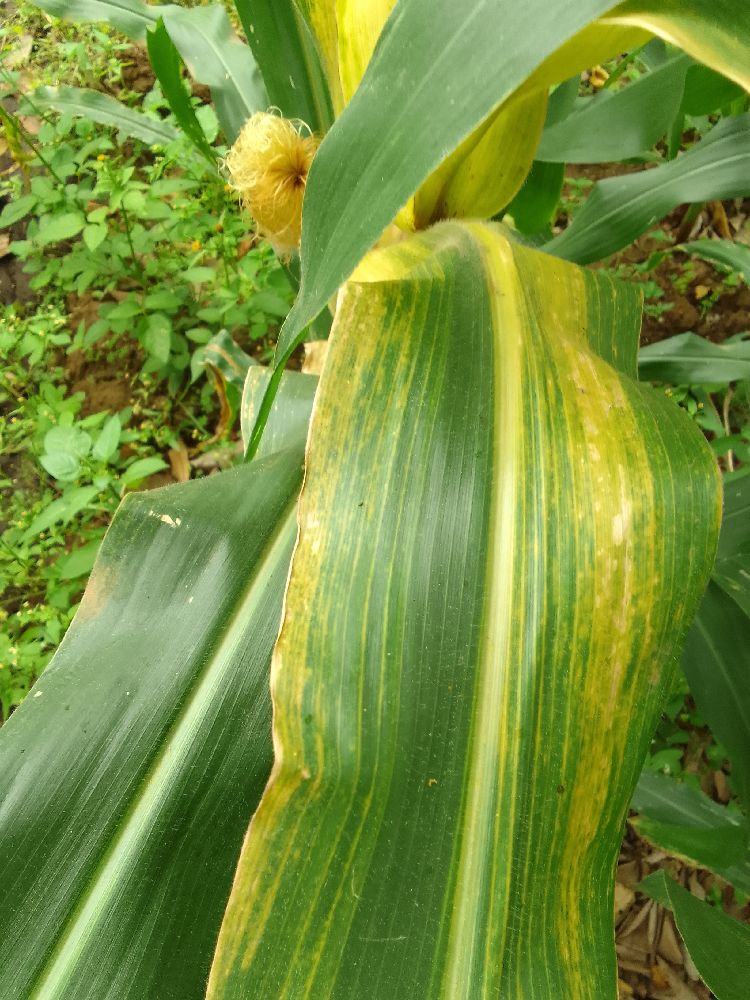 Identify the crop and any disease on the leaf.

maize, maize lethal necrosis
